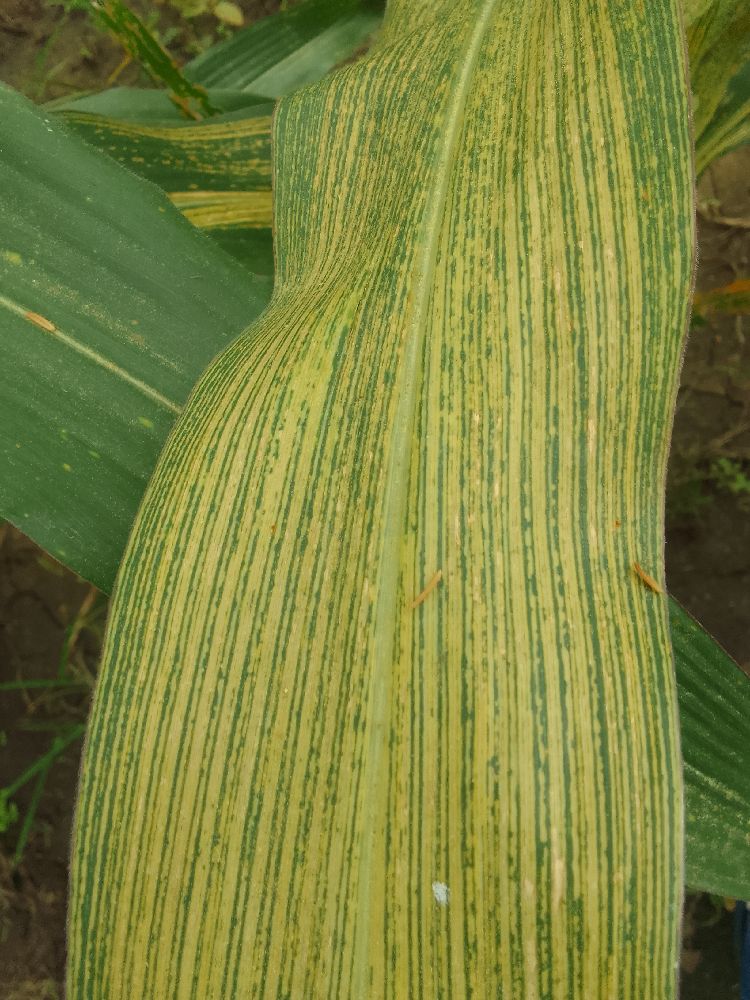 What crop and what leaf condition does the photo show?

maize, maize streak virus
